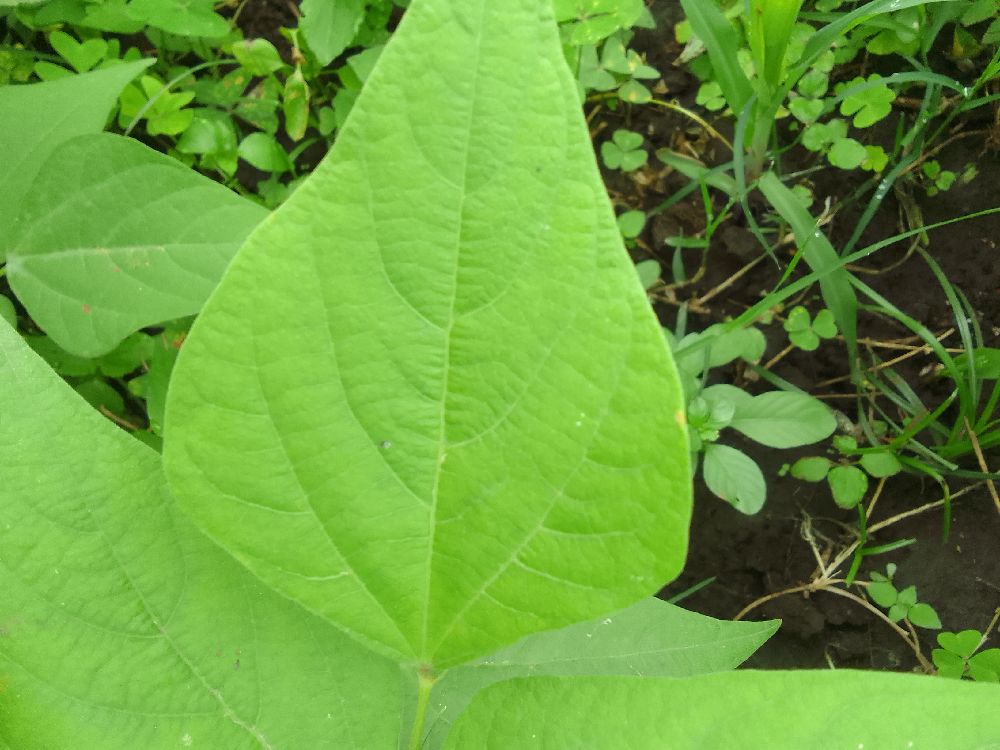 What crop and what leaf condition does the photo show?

common bean, healthy
